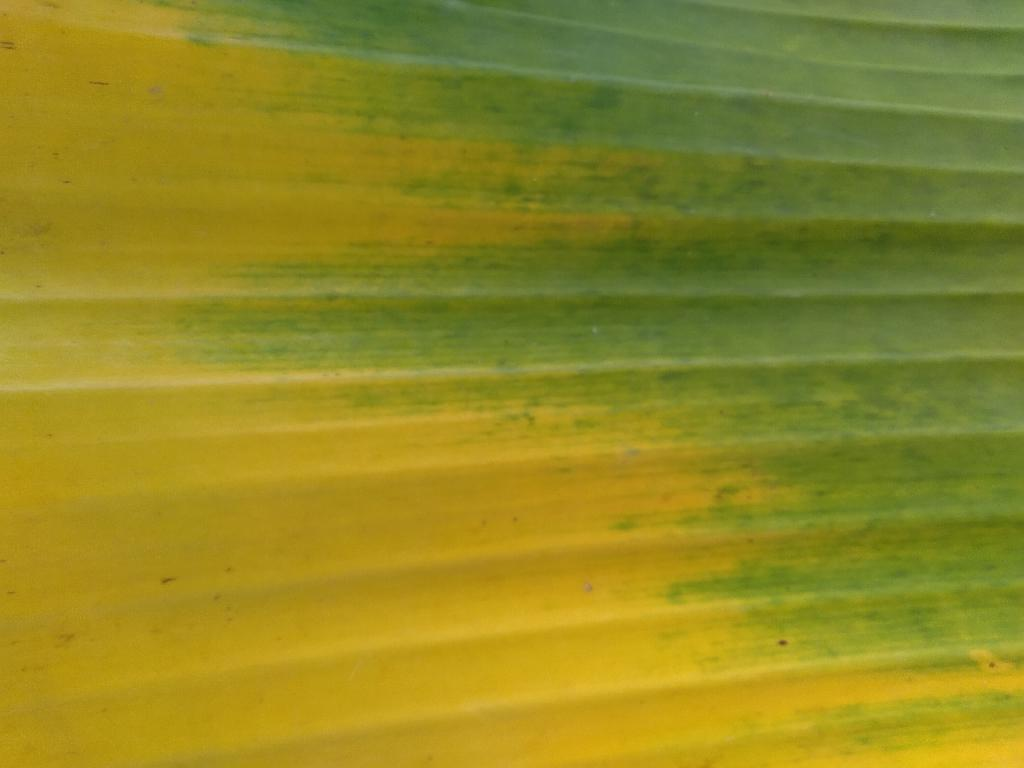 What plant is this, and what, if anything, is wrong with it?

banana, fusarium wilt race 1
